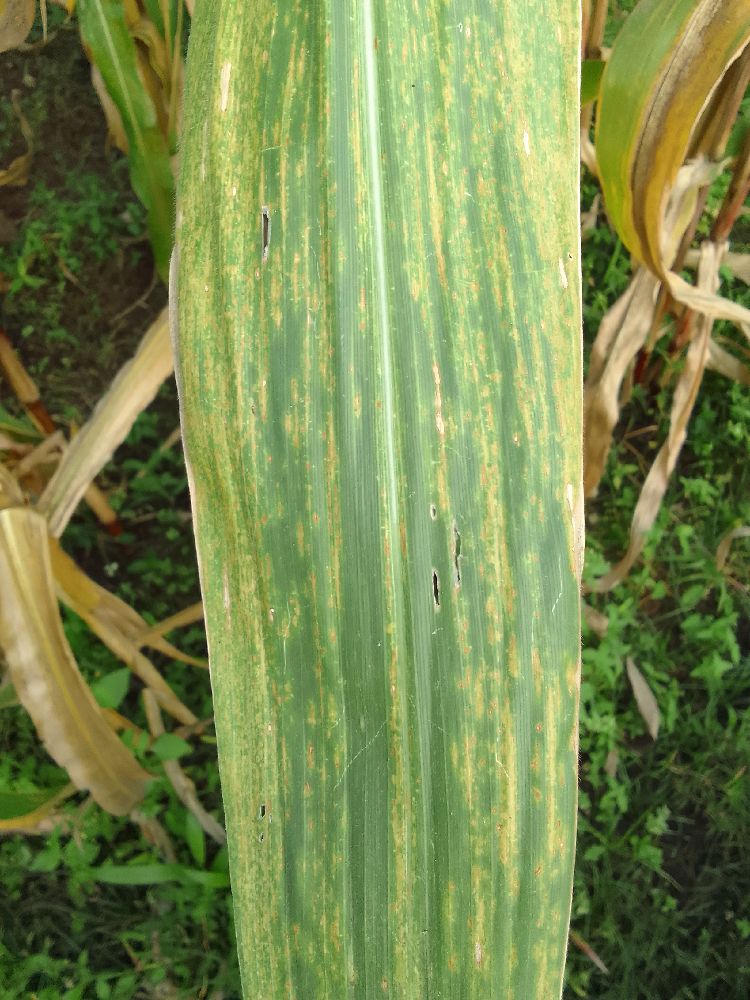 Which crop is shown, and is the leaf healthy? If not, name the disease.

maize, maize lethal necrosis
